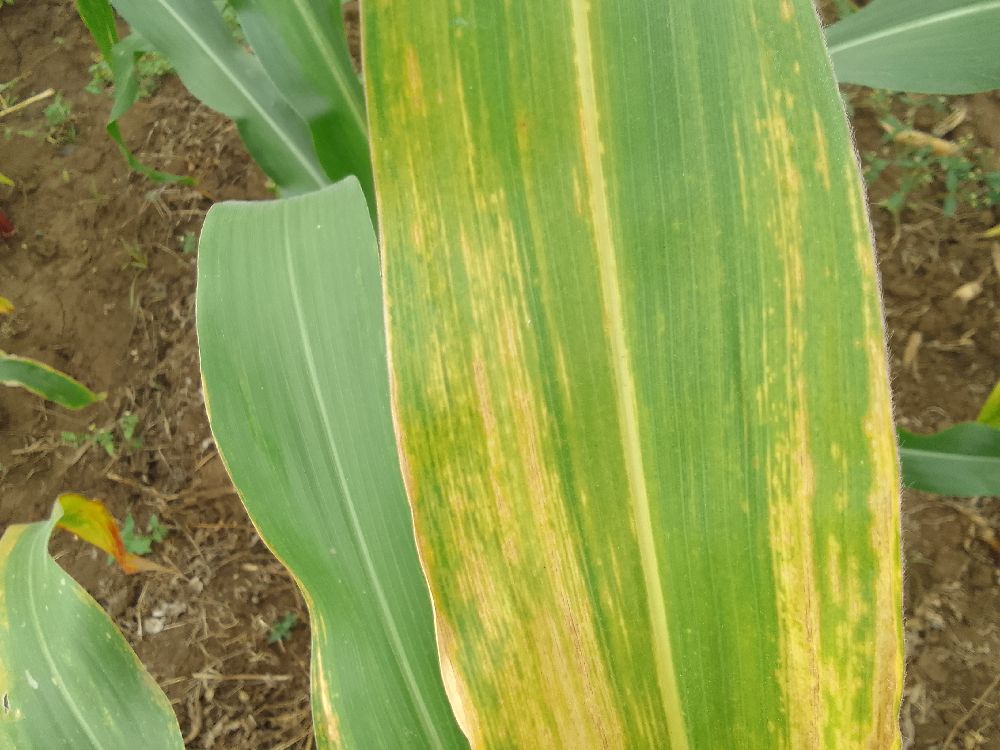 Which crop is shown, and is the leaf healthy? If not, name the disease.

maize, maize lethal necrosis
